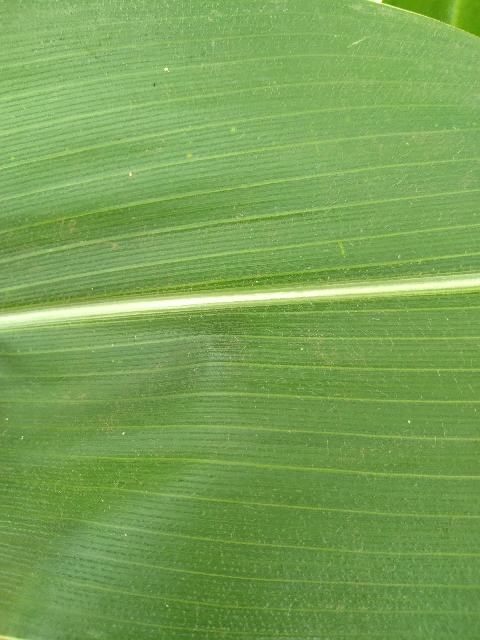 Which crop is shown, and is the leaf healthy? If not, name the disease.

maize, healthy
